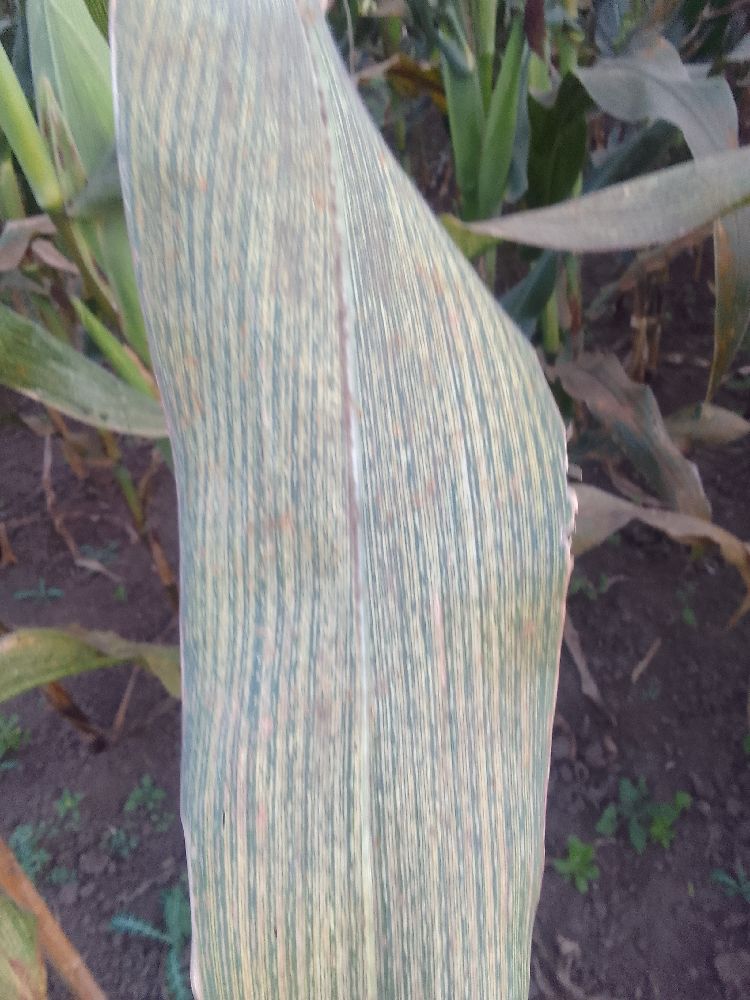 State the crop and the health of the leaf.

maize, maize streak virus
